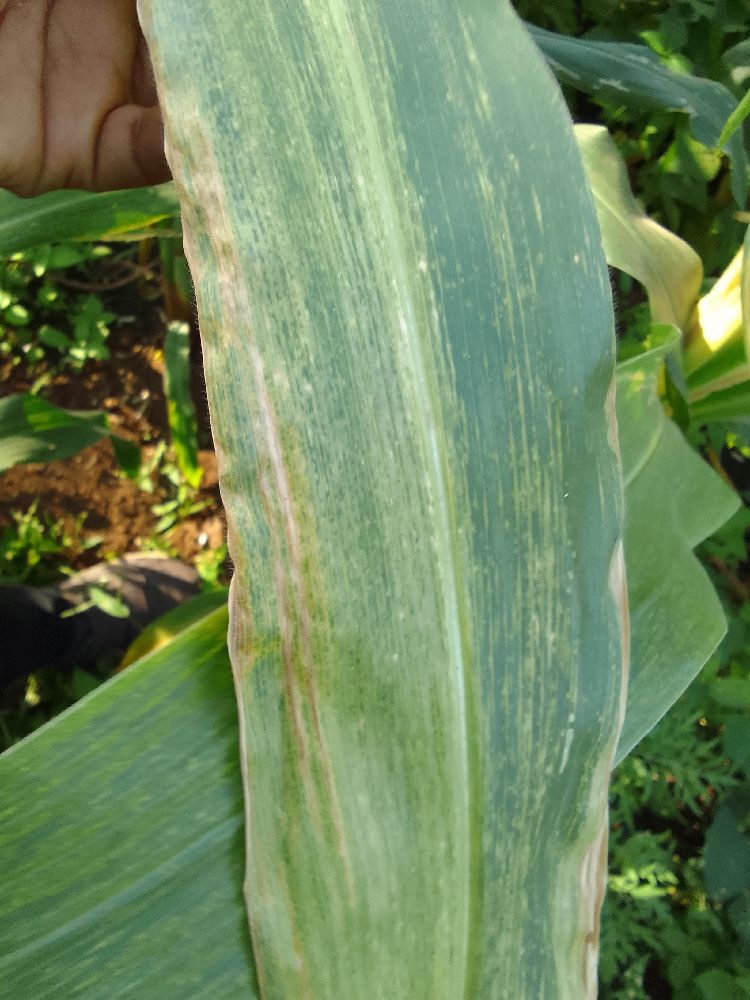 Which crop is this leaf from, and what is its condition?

maize, maize lethal necrosis
